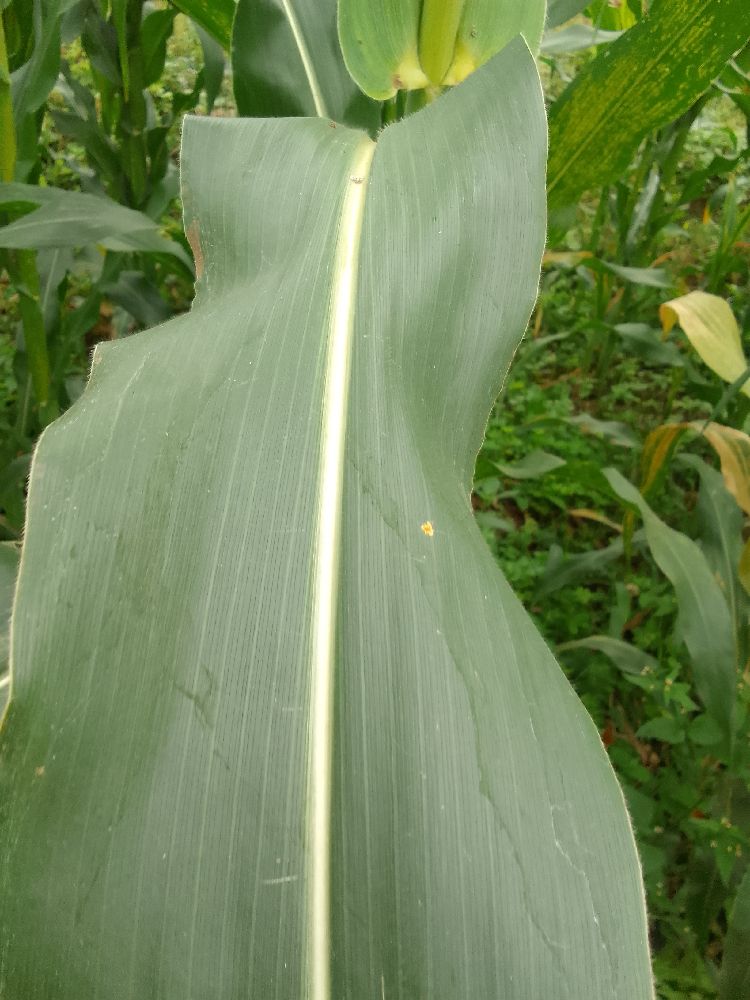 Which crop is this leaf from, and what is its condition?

maize, healthy
